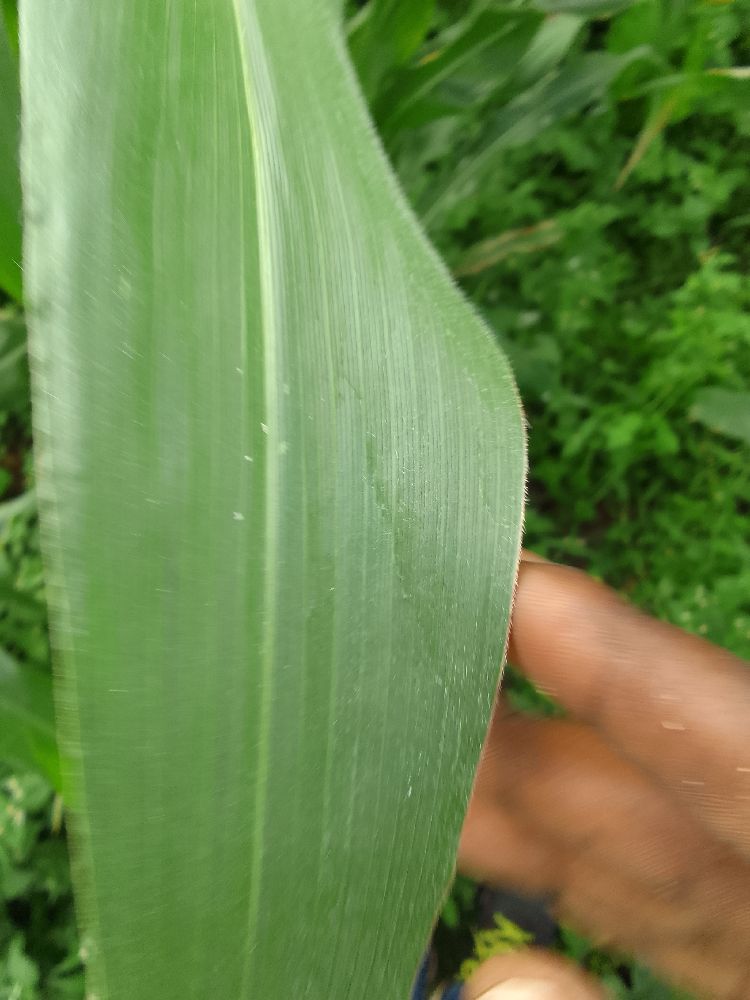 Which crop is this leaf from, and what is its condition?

maize, healthy
